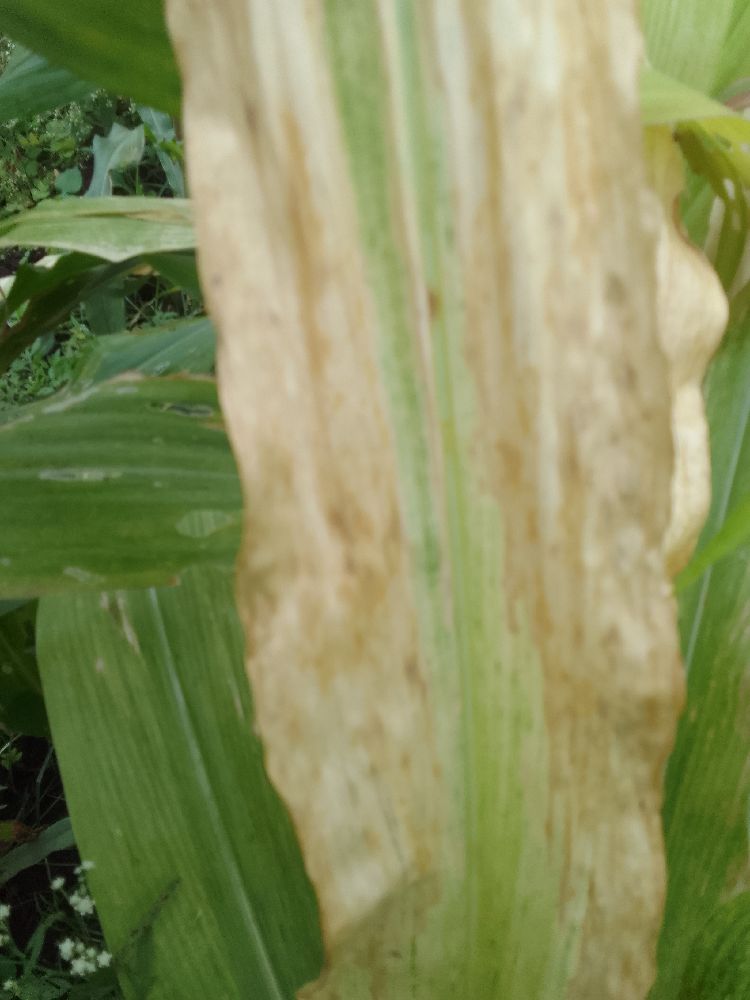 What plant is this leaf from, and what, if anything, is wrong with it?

maize, maize lethal necrosis
